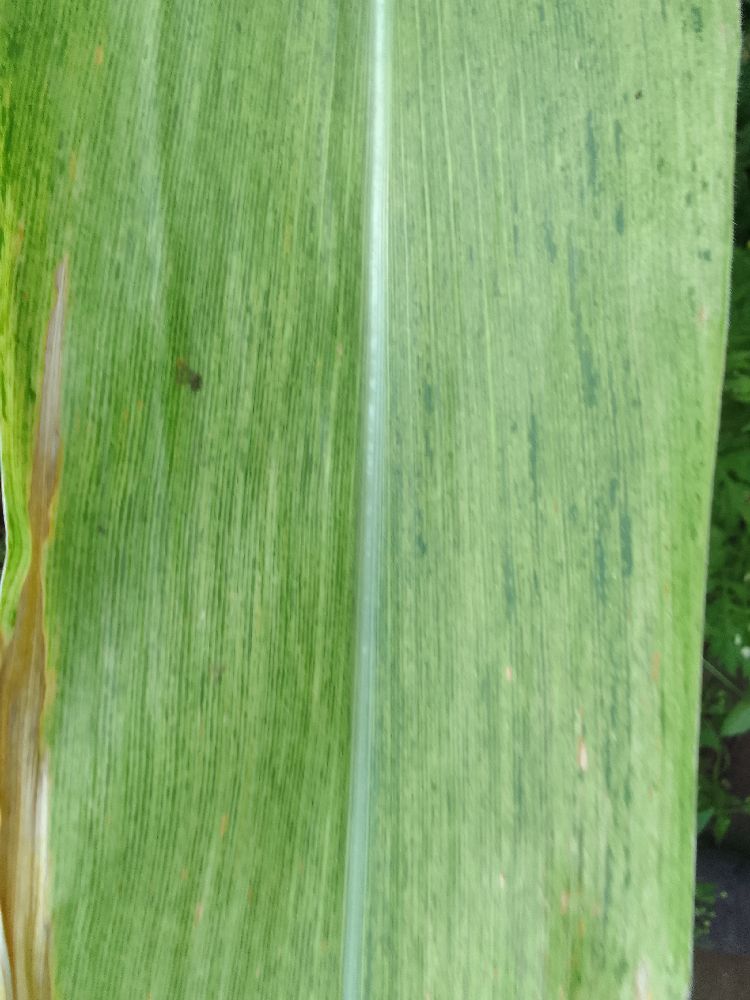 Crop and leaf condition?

maize, maize lethal necrosis
